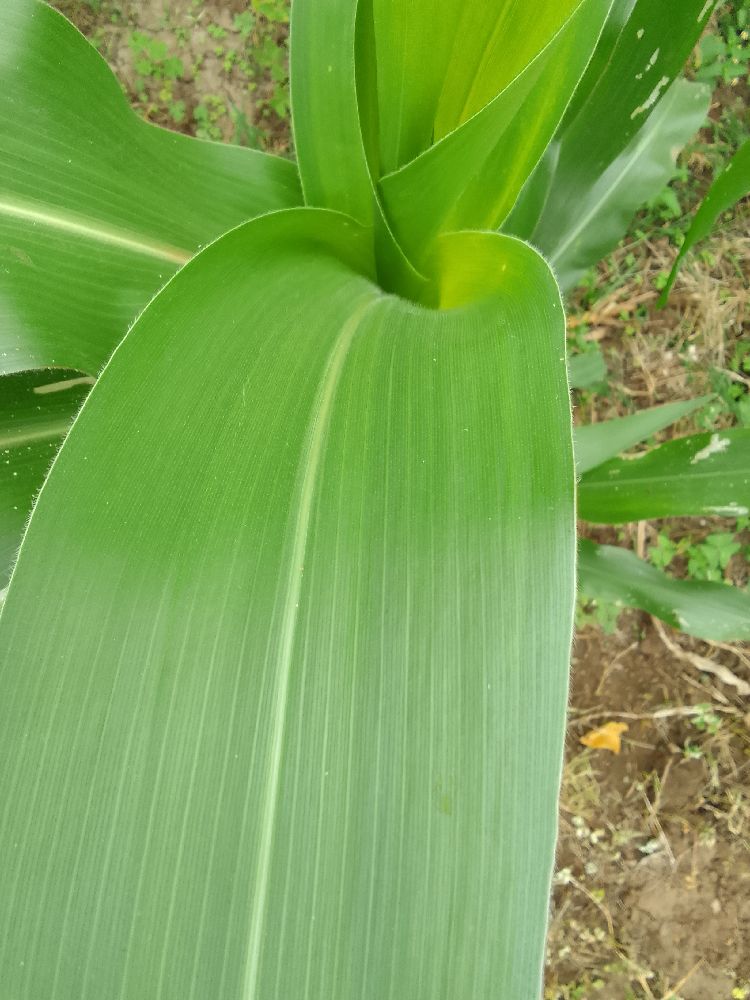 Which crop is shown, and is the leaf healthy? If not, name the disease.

maize, healthy
